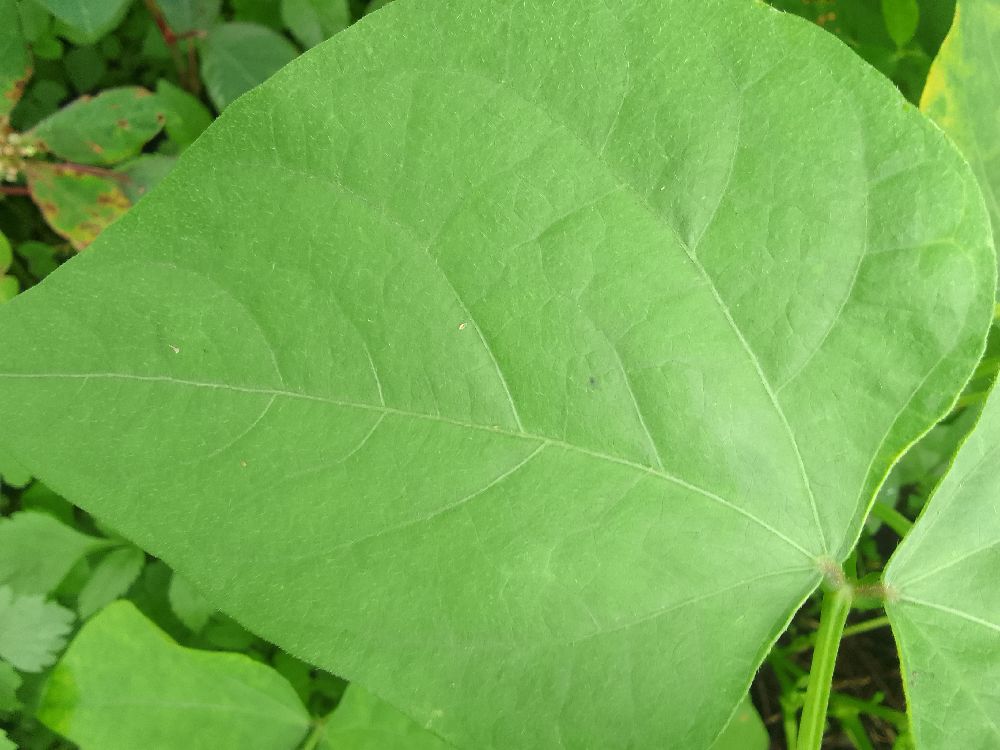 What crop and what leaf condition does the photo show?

common bean, healthy
